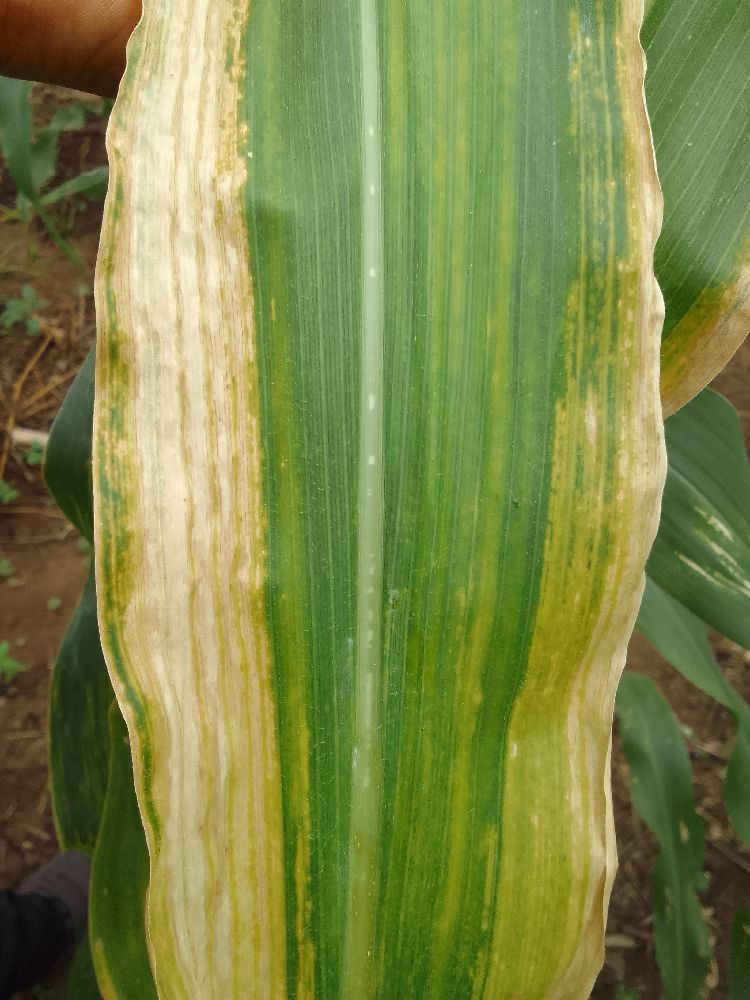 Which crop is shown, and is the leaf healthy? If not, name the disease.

maize, maize lethal necrosis
